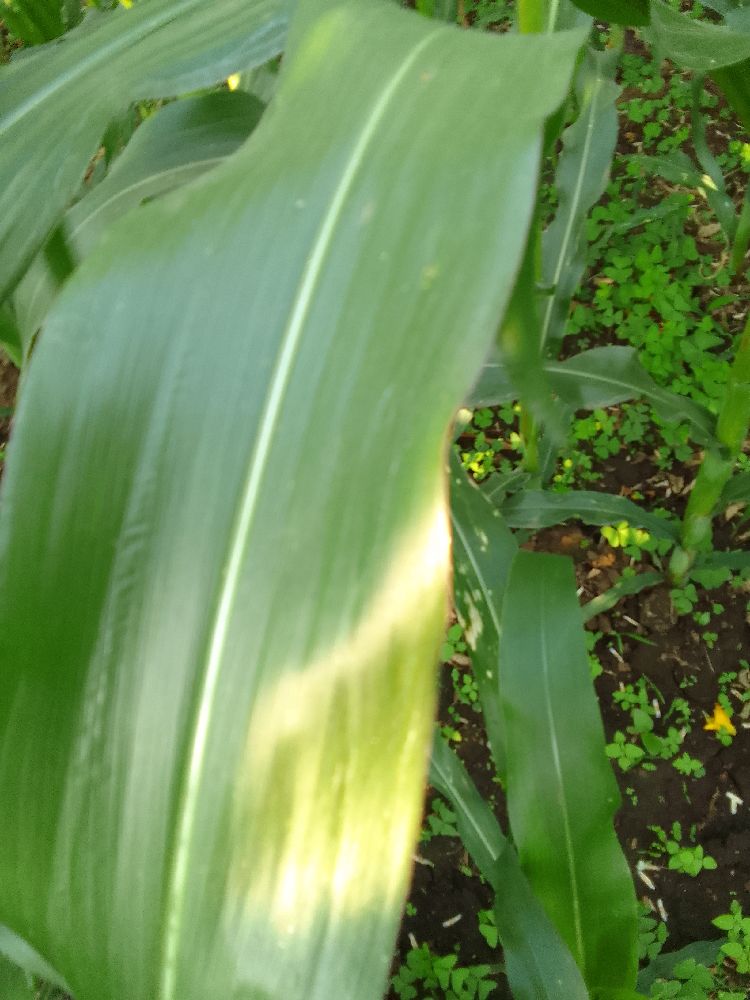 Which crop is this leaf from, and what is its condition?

maize, healthy
